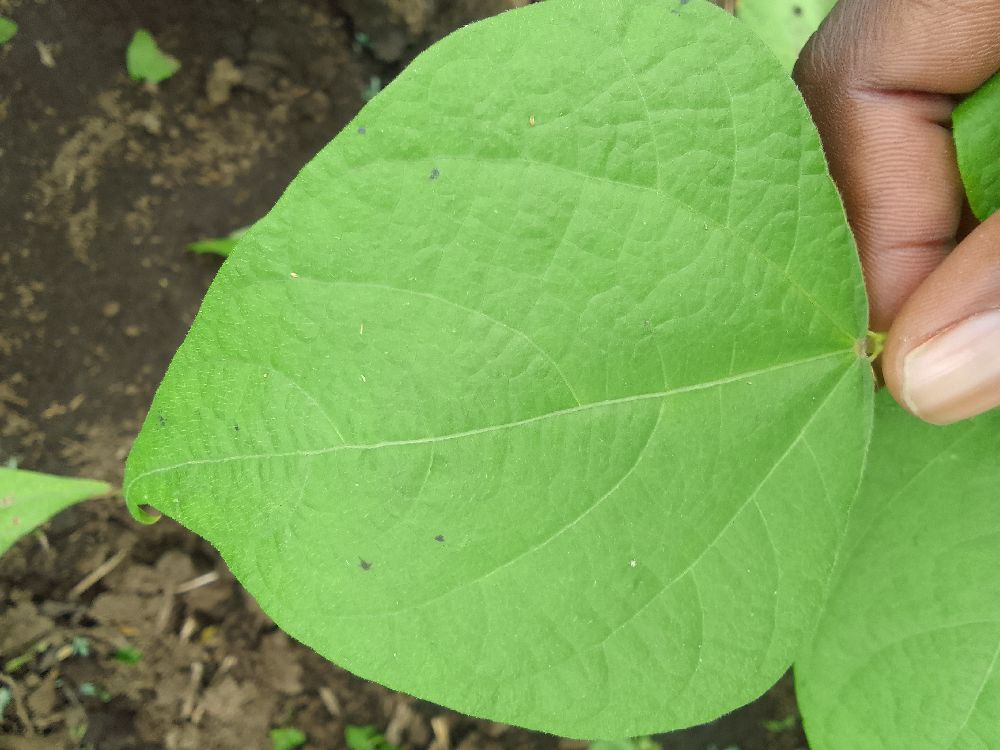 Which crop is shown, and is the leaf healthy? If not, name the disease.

common bean, healthy
